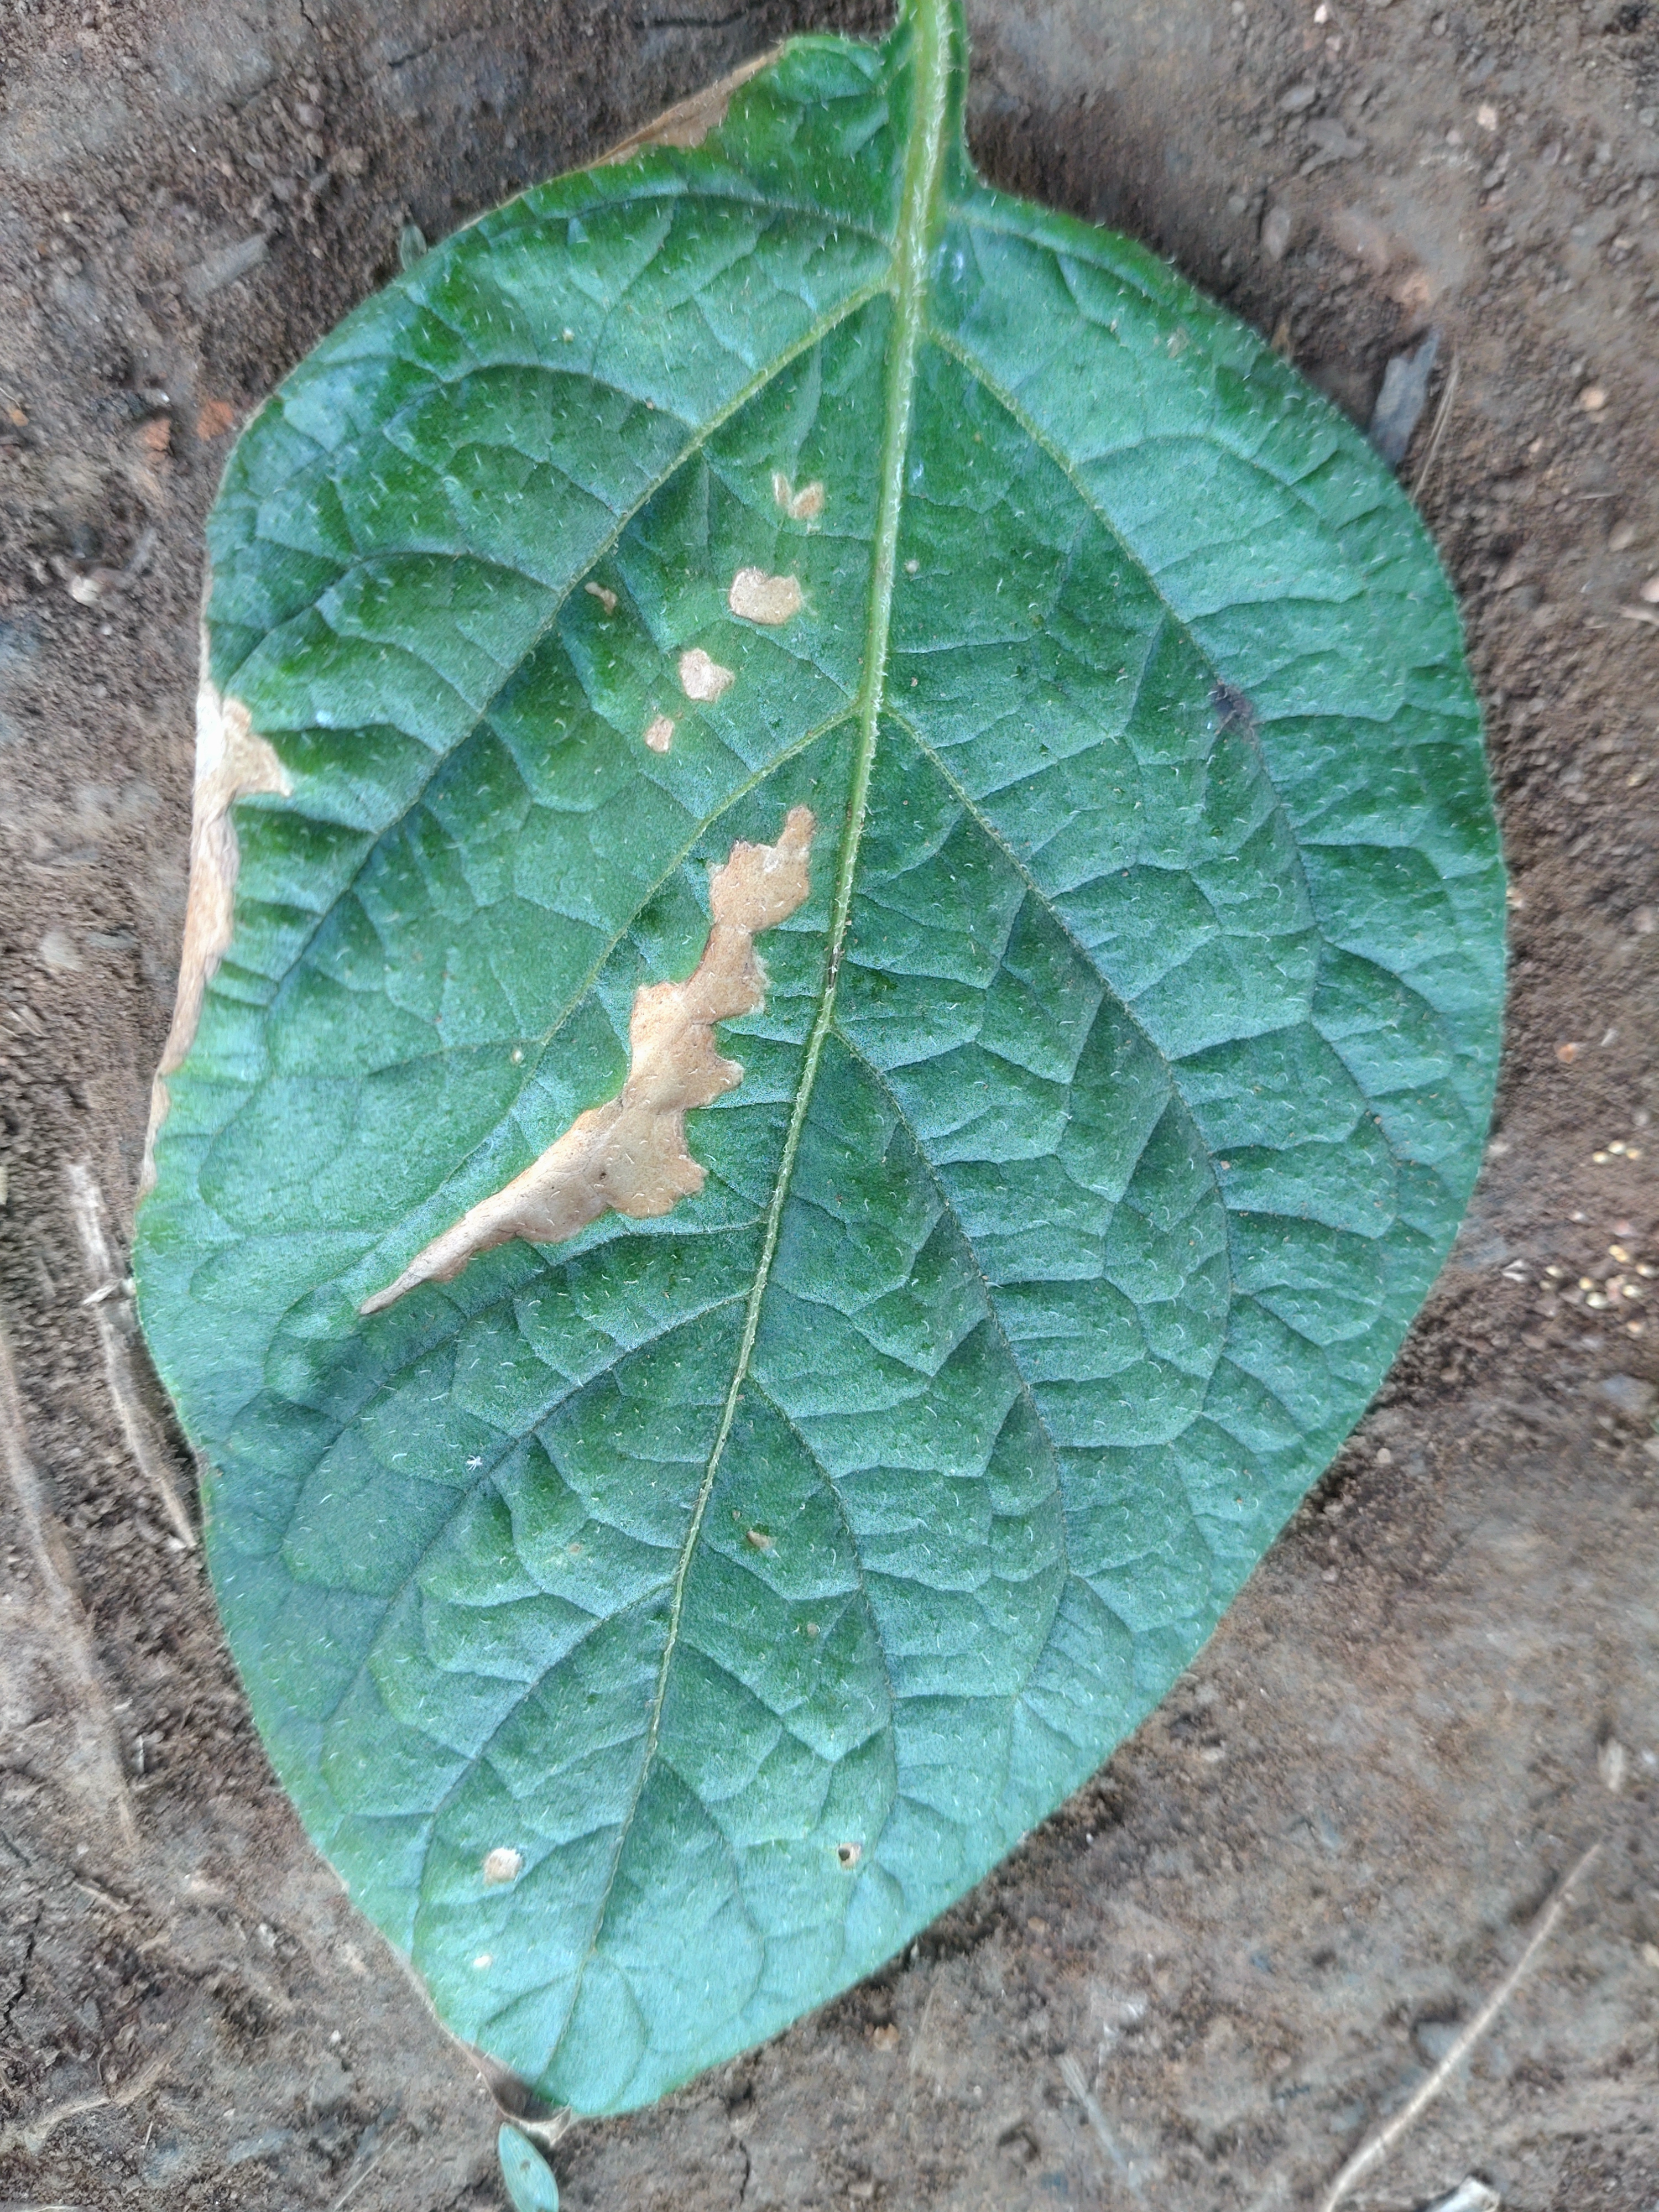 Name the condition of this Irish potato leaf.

early blight
